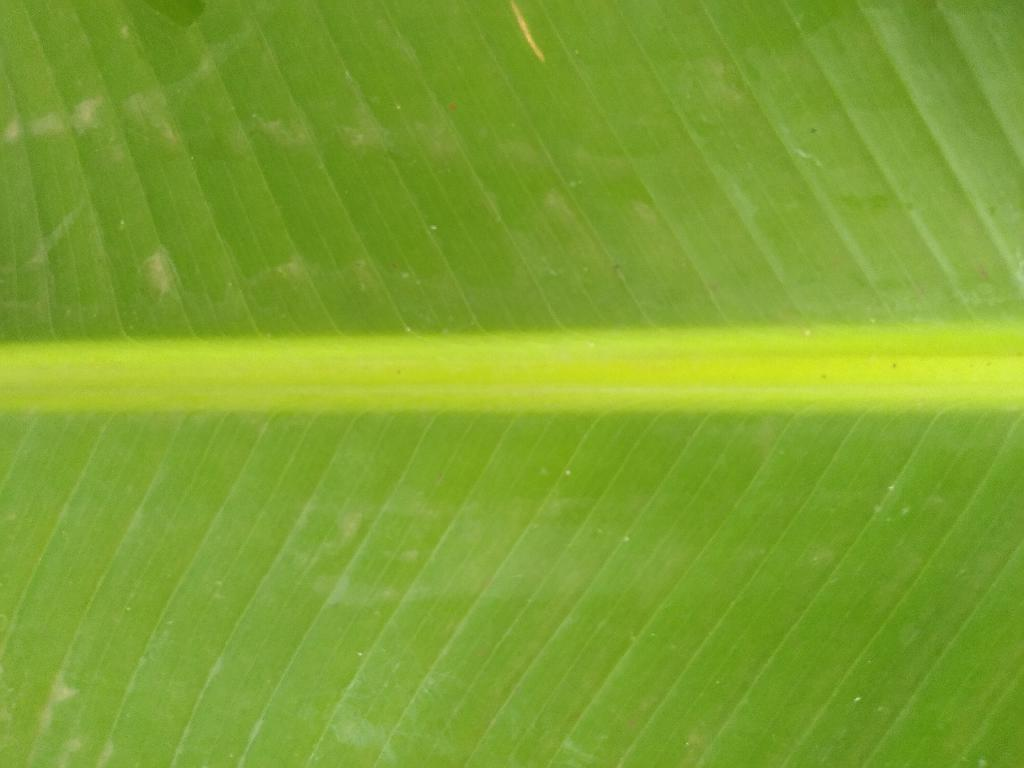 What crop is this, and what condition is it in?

banana, healthy
